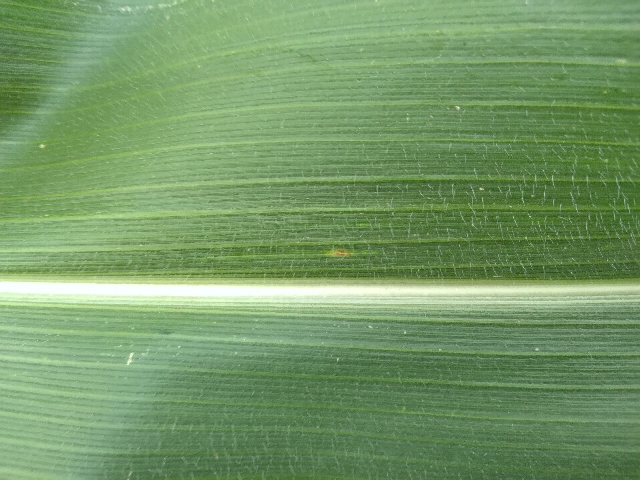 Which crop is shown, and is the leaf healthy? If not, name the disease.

maize, healthy
